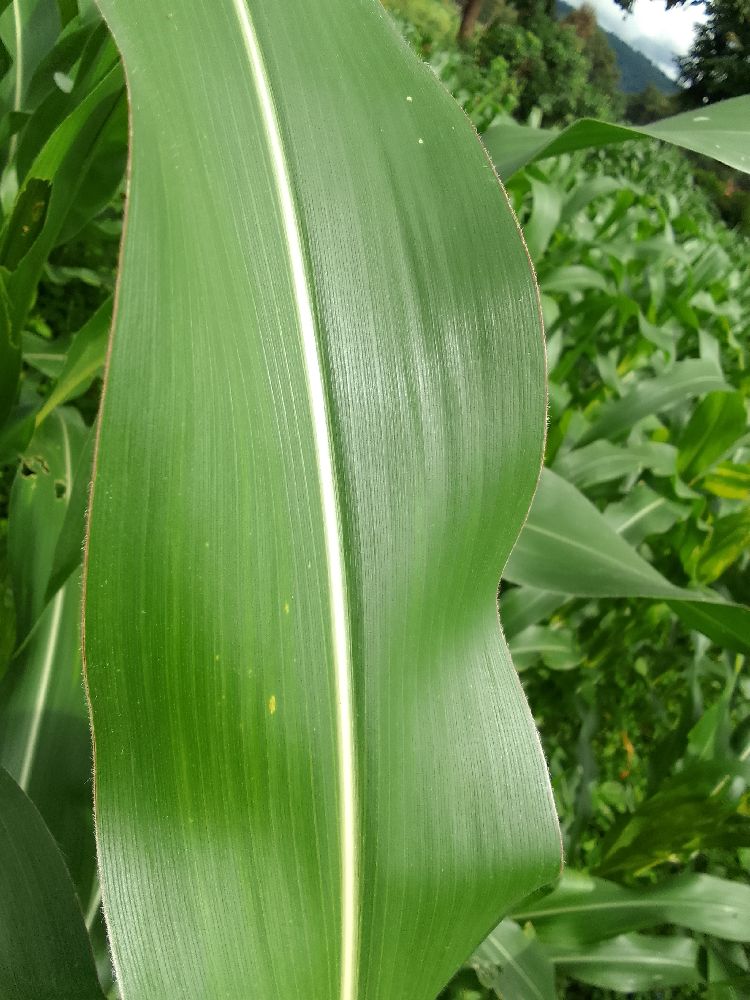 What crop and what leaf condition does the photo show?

maize, healthy
